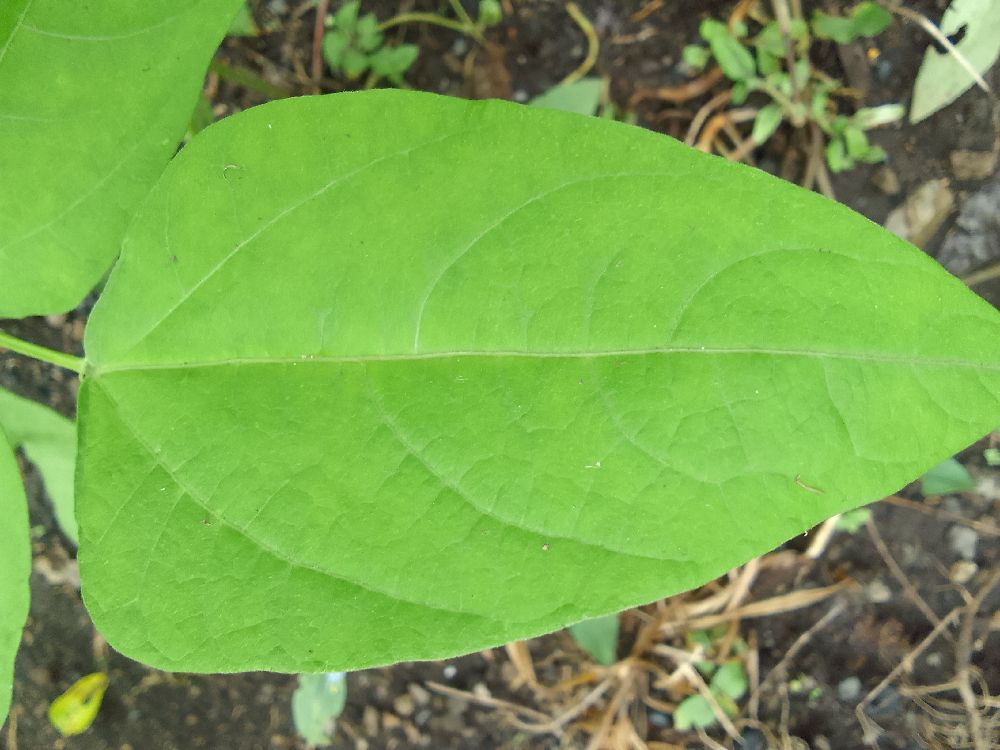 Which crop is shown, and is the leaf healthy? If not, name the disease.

common bean, healthy
